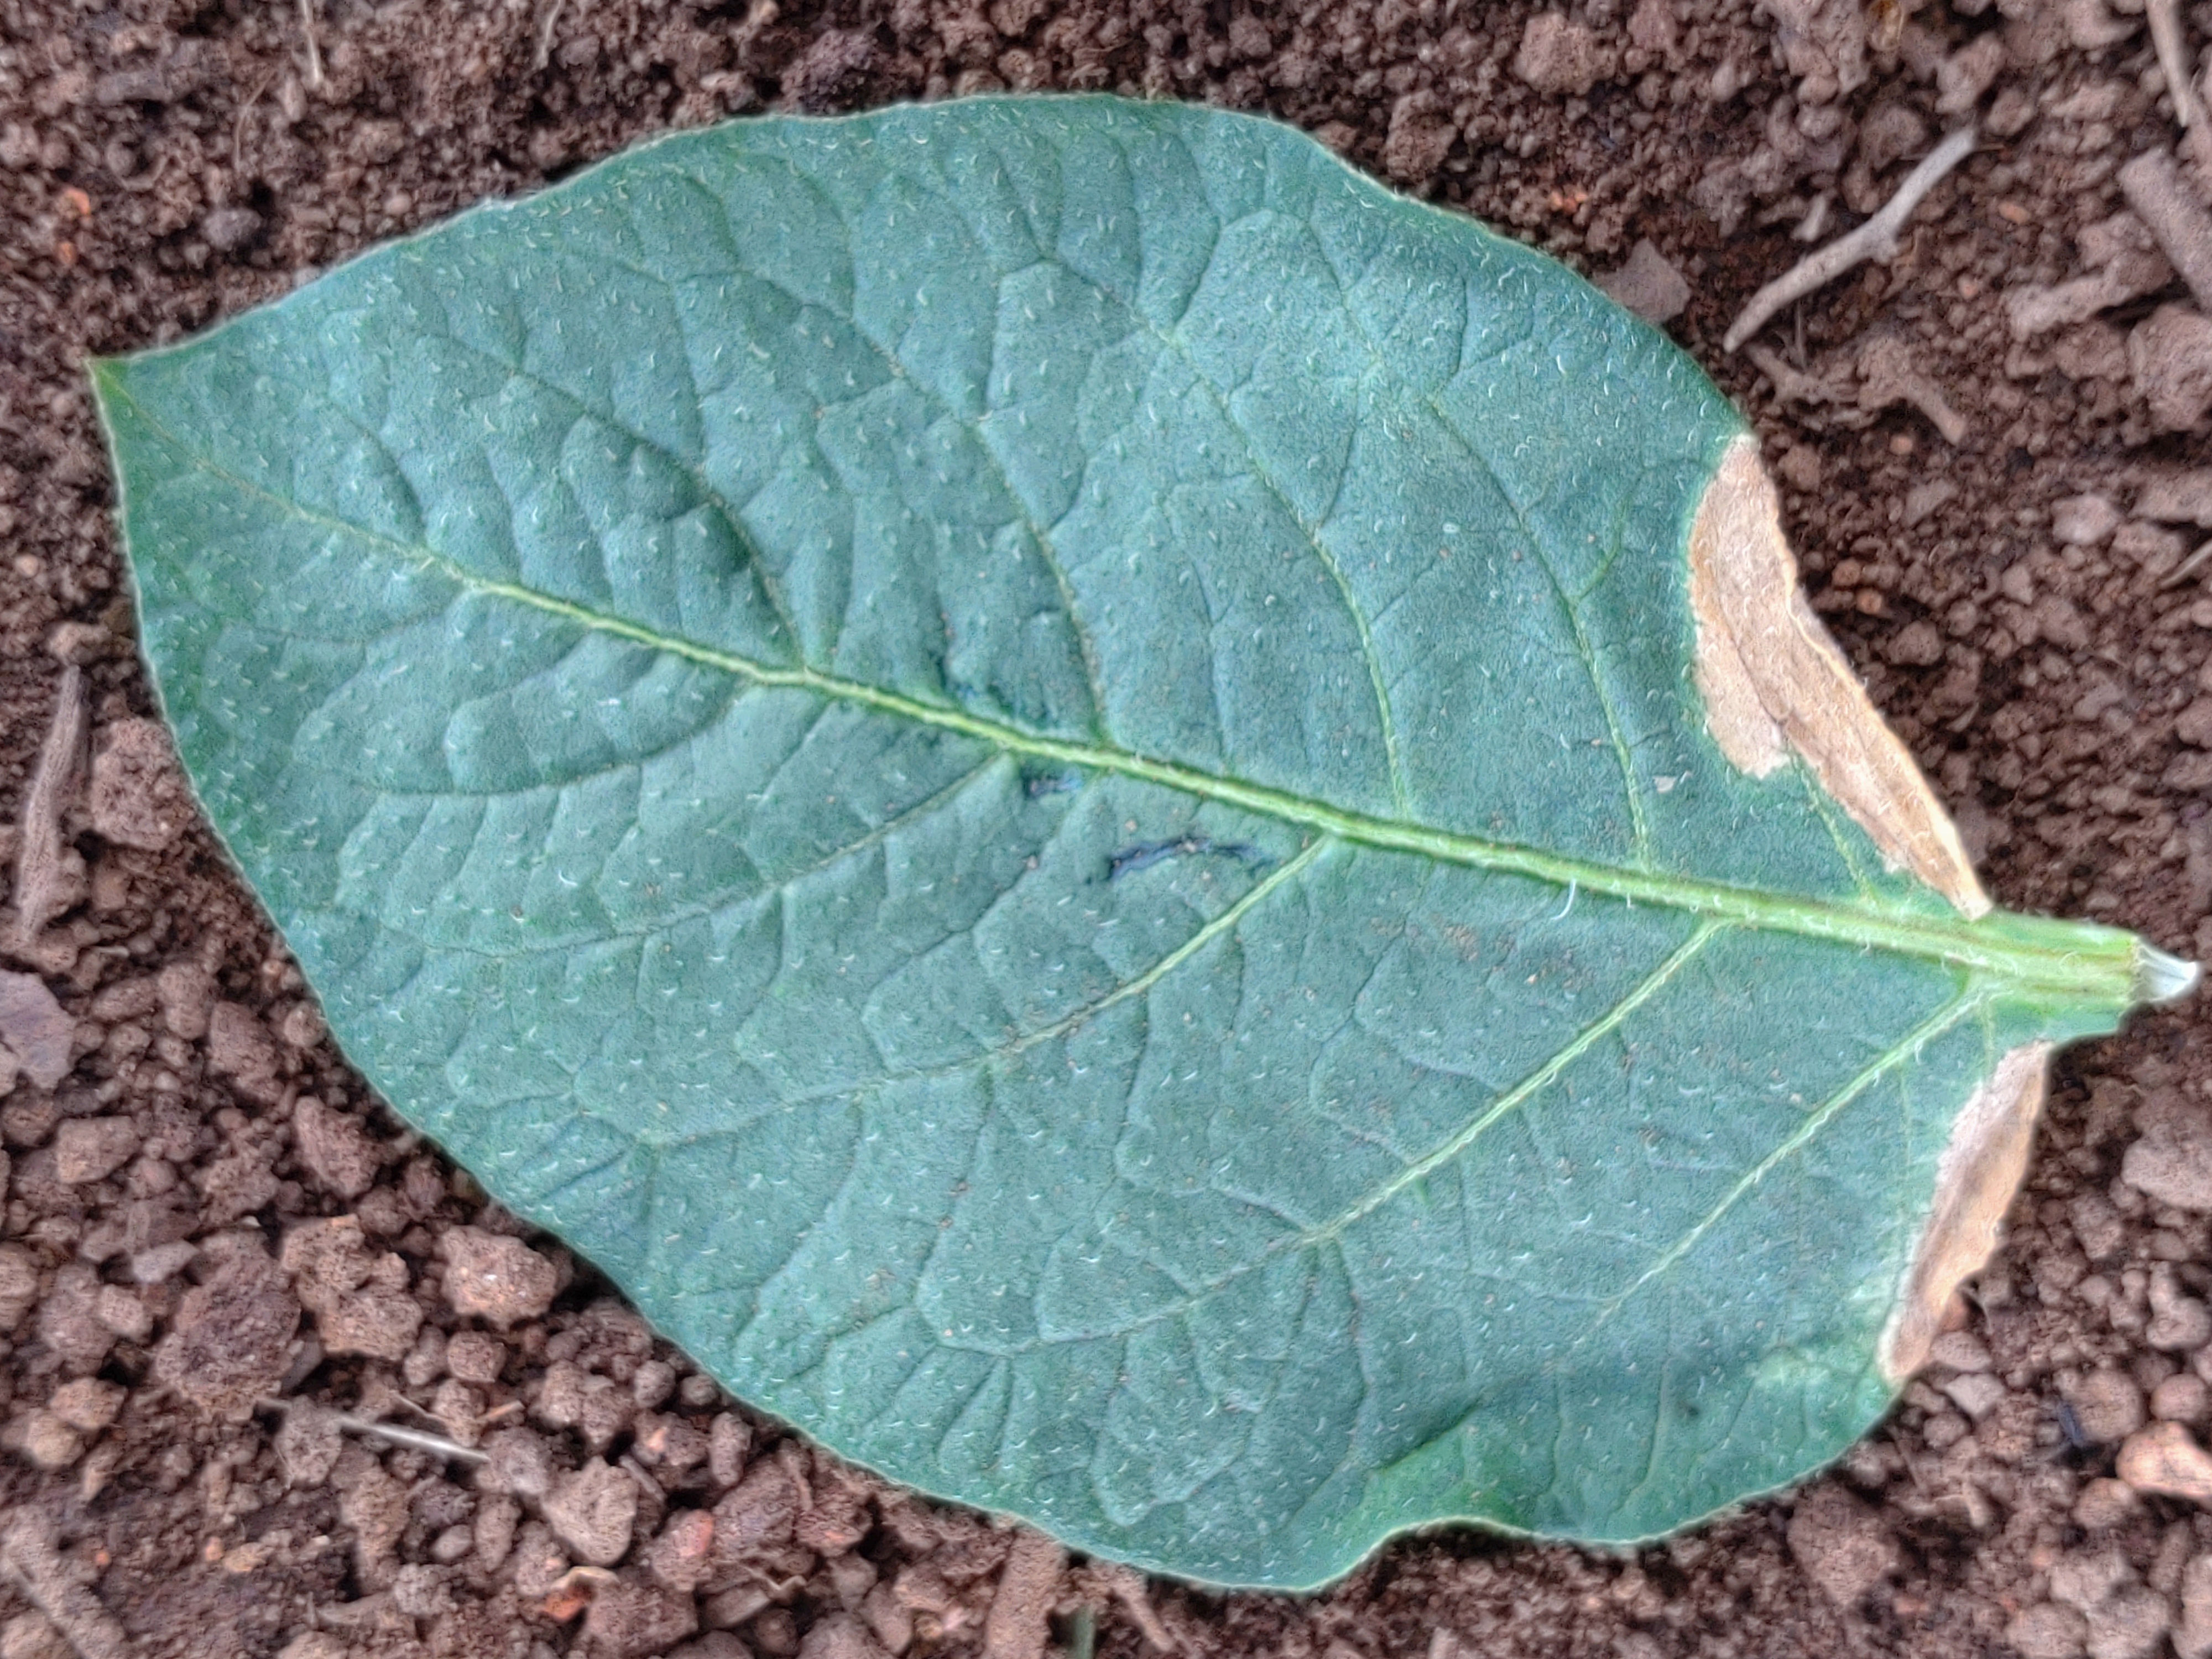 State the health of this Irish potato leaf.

early blight
